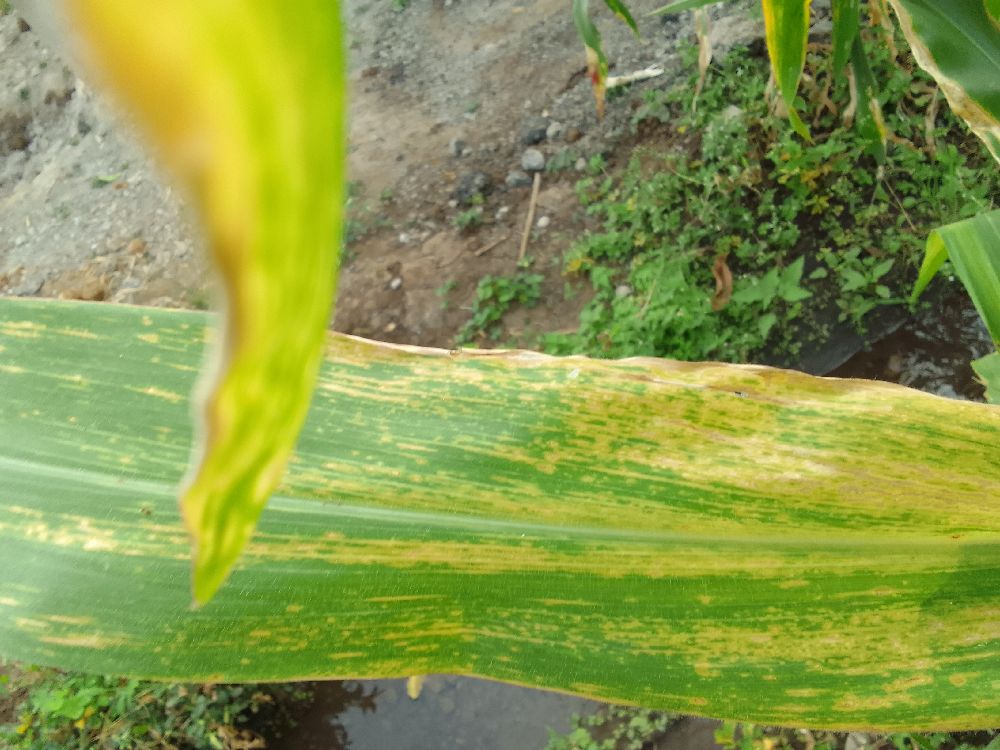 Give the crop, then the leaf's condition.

maize, maize lethal necrosis
